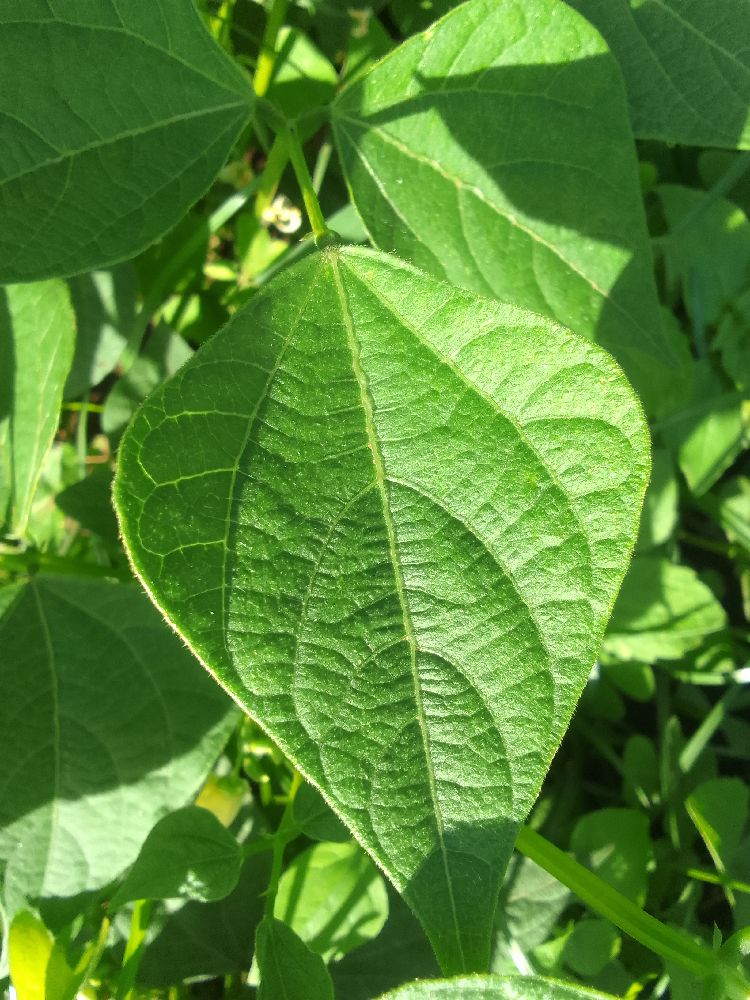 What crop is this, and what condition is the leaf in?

common bean, healthy
